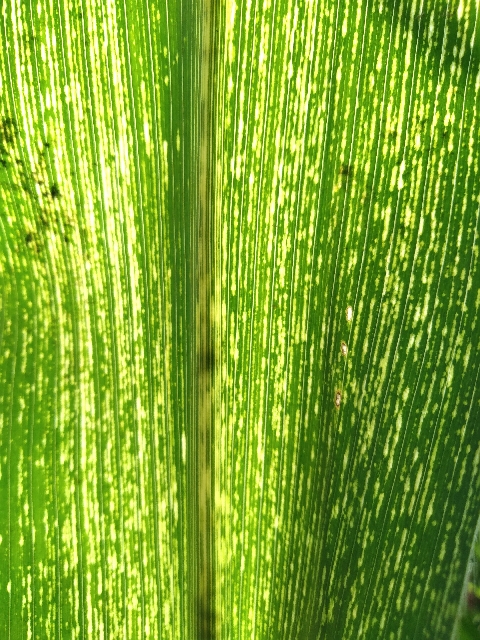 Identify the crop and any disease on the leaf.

maize, maize streak virus
